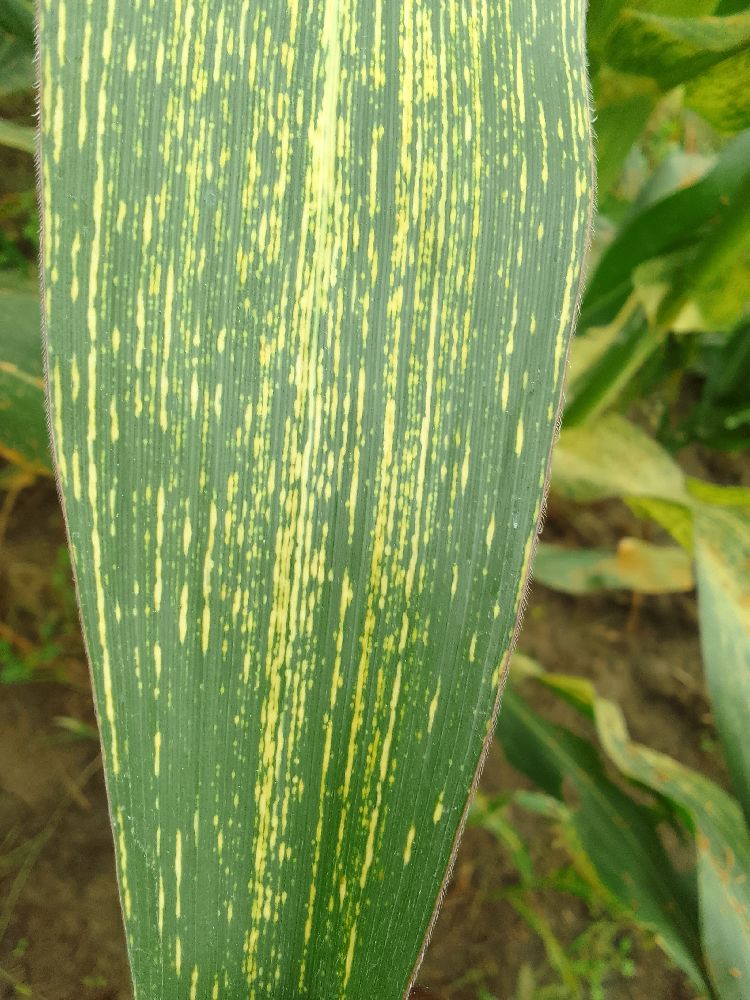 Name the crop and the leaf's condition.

maize, maize streak virus
